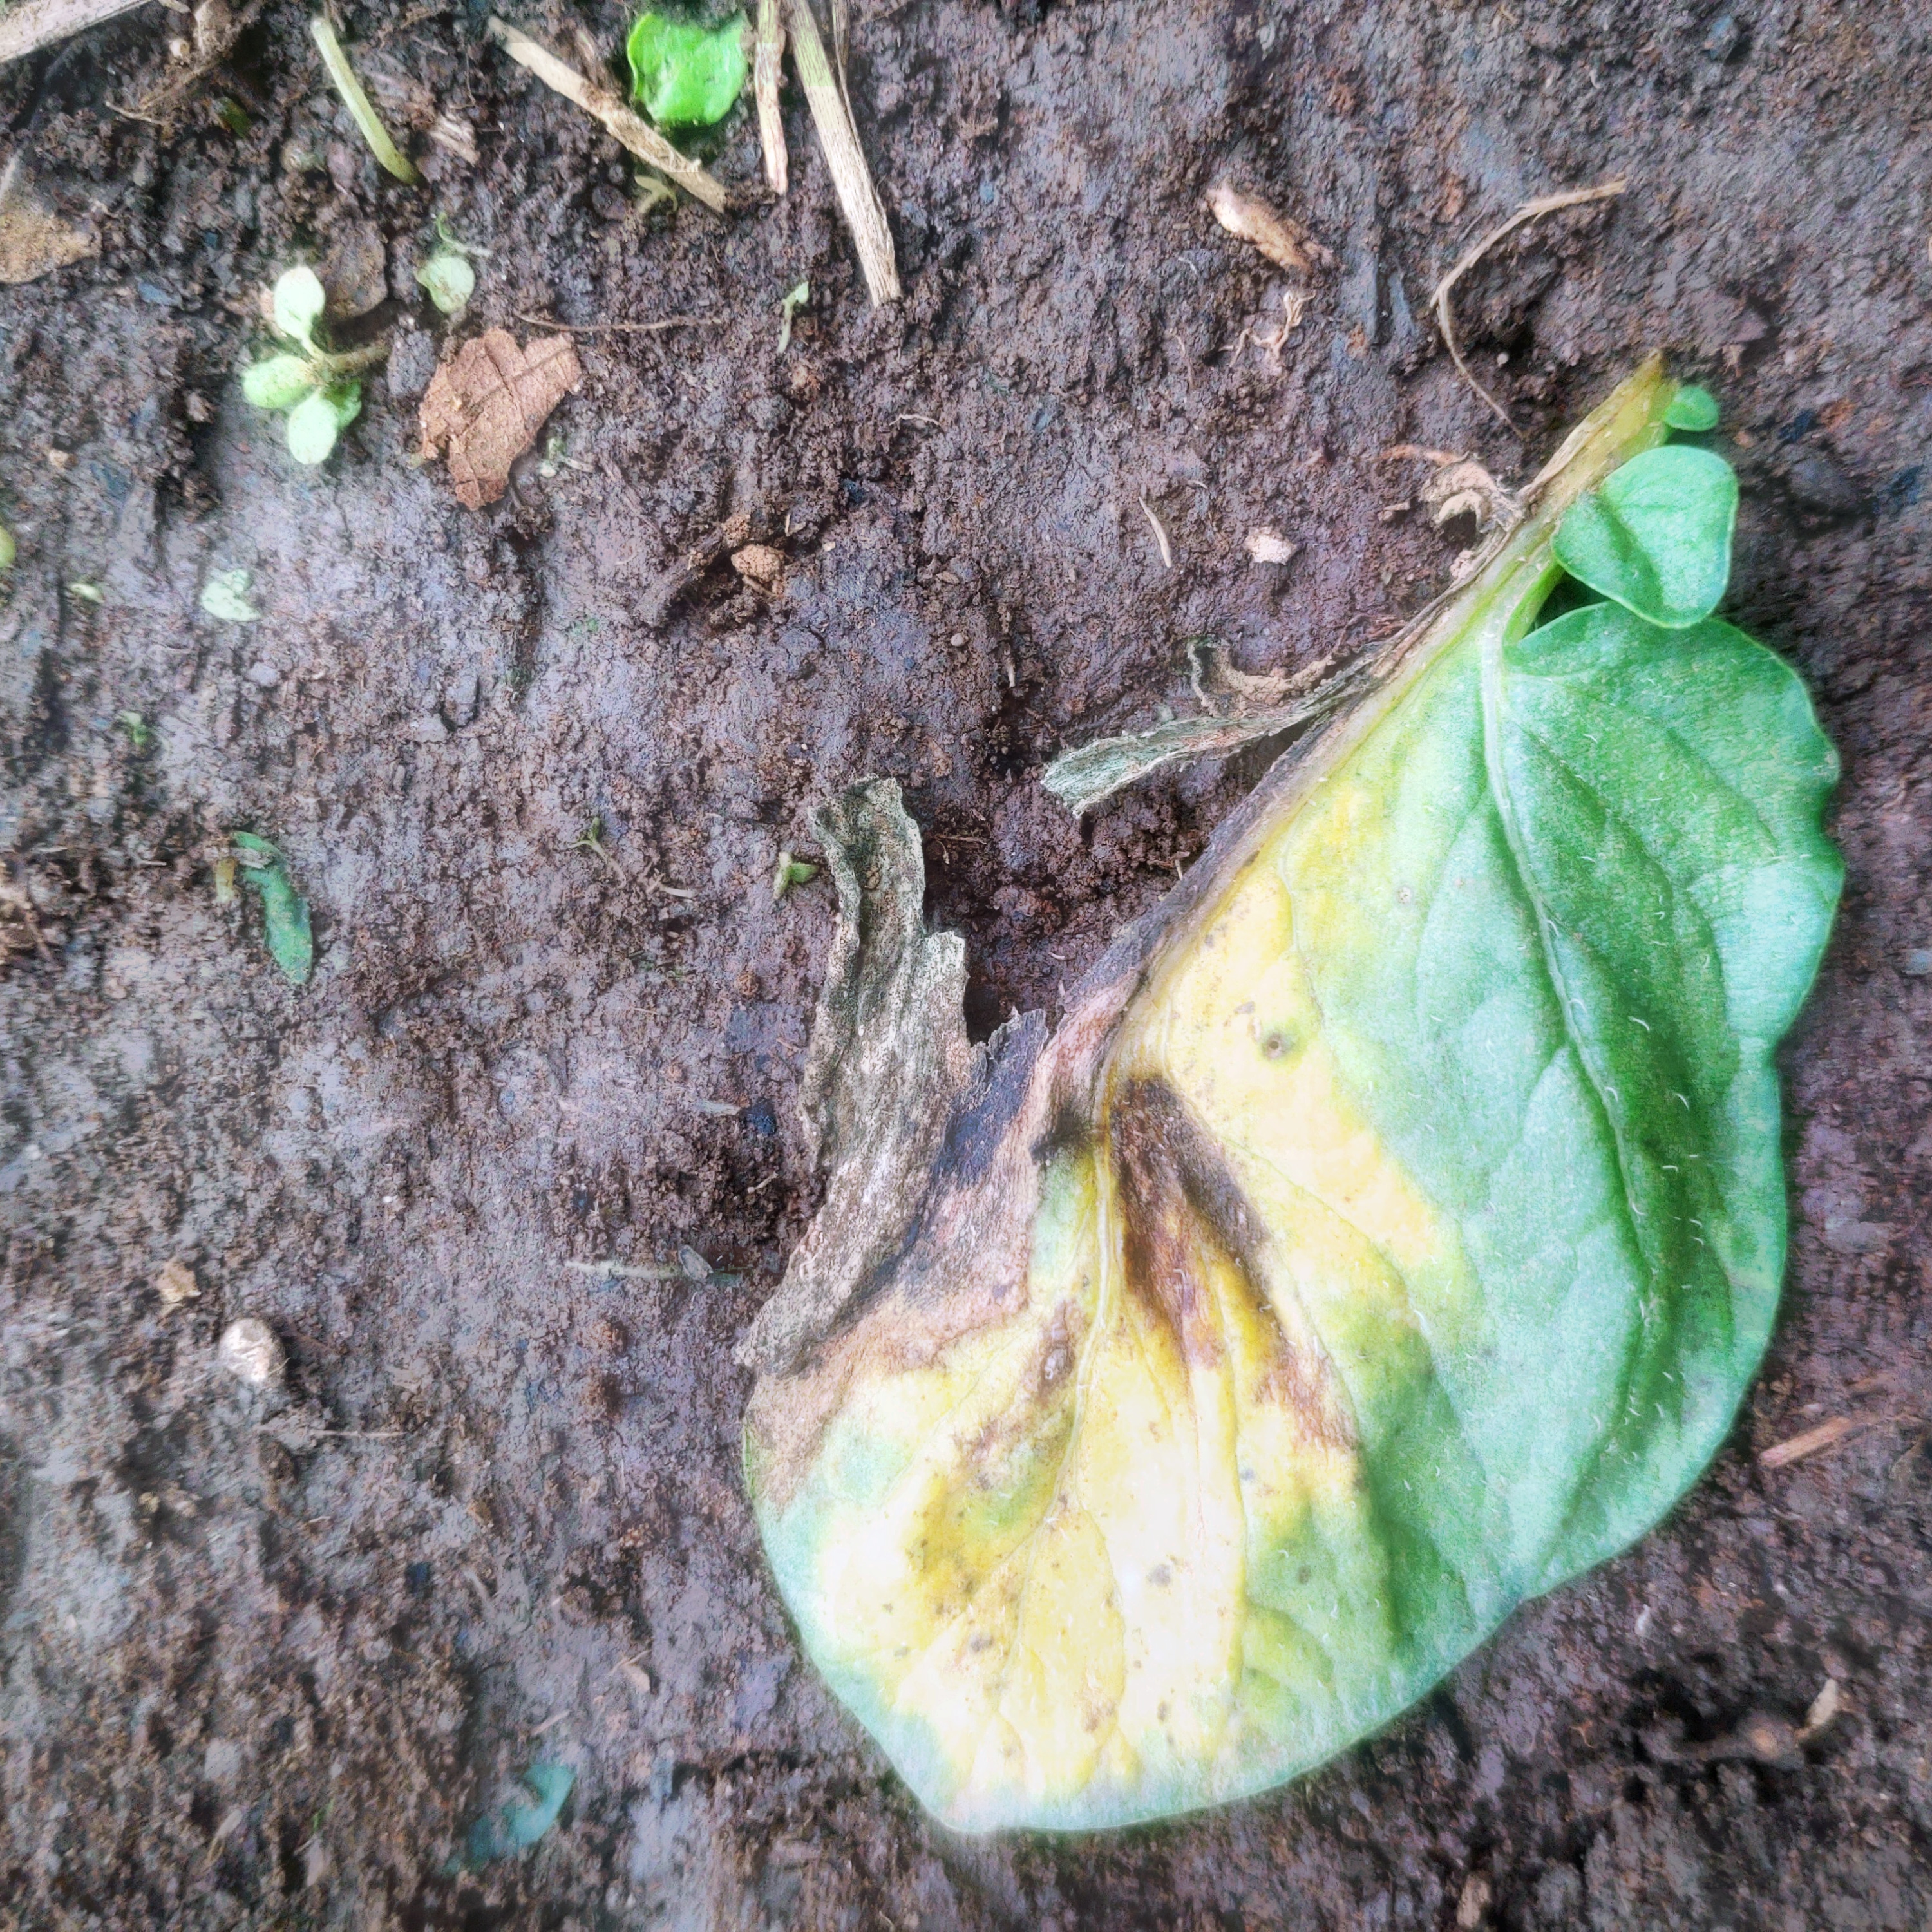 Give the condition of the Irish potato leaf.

late blight
